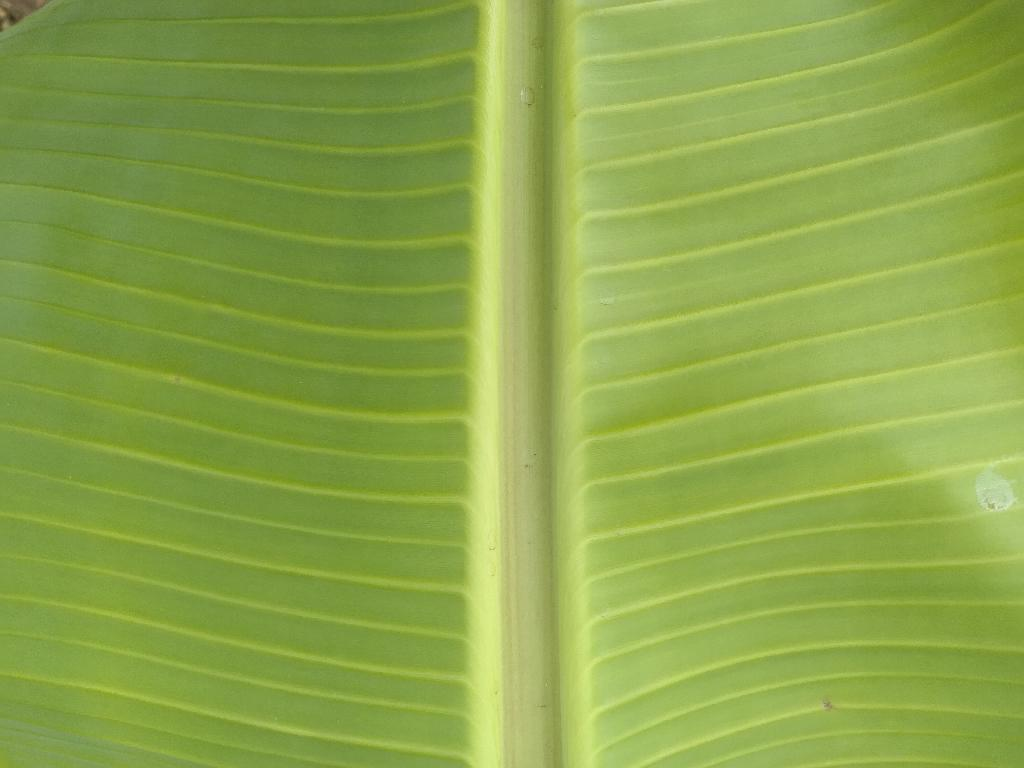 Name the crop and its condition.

banana, healthy
